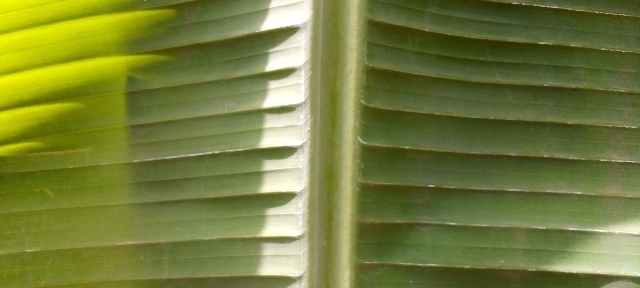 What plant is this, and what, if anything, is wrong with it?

banana, healthy
